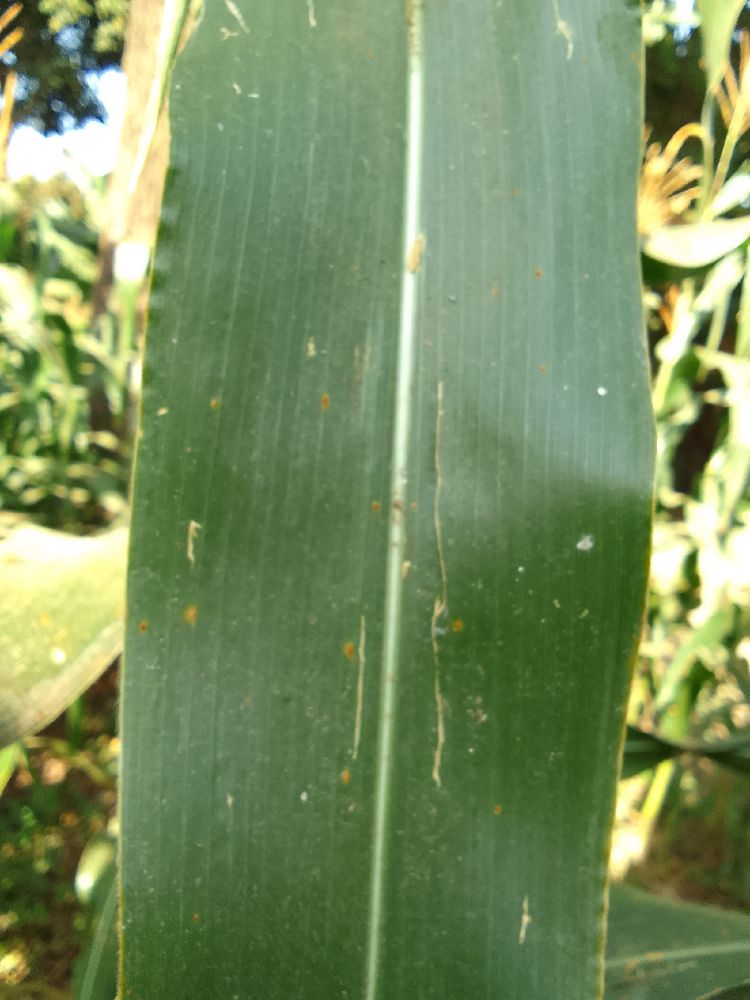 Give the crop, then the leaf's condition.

maize, healthy
